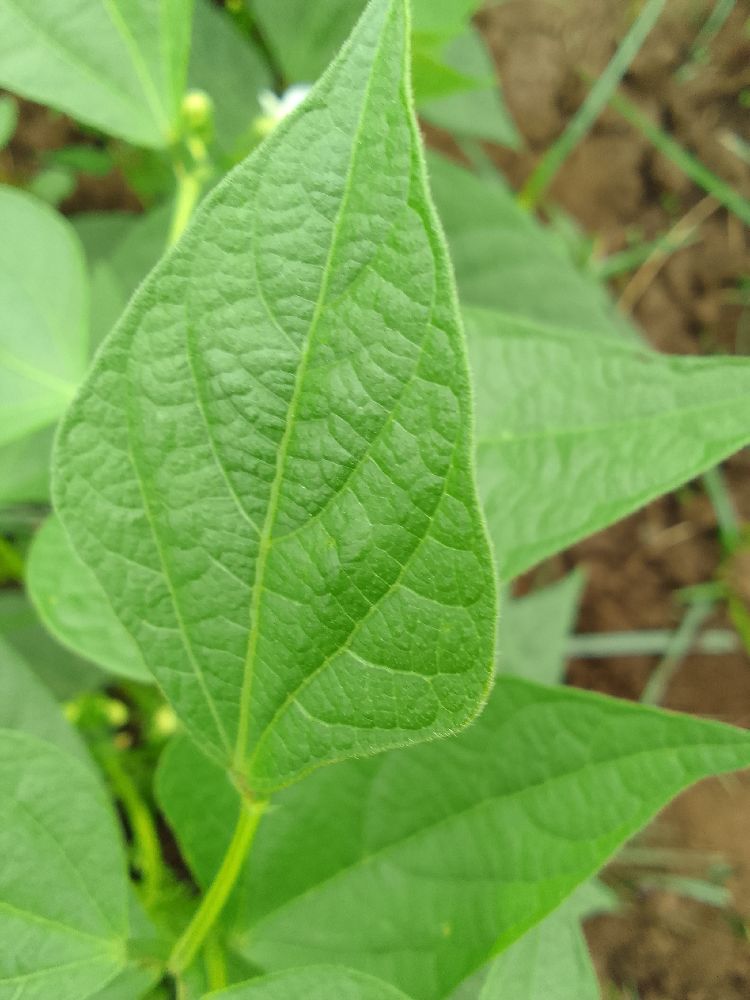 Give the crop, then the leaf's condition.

common bean, healthy
